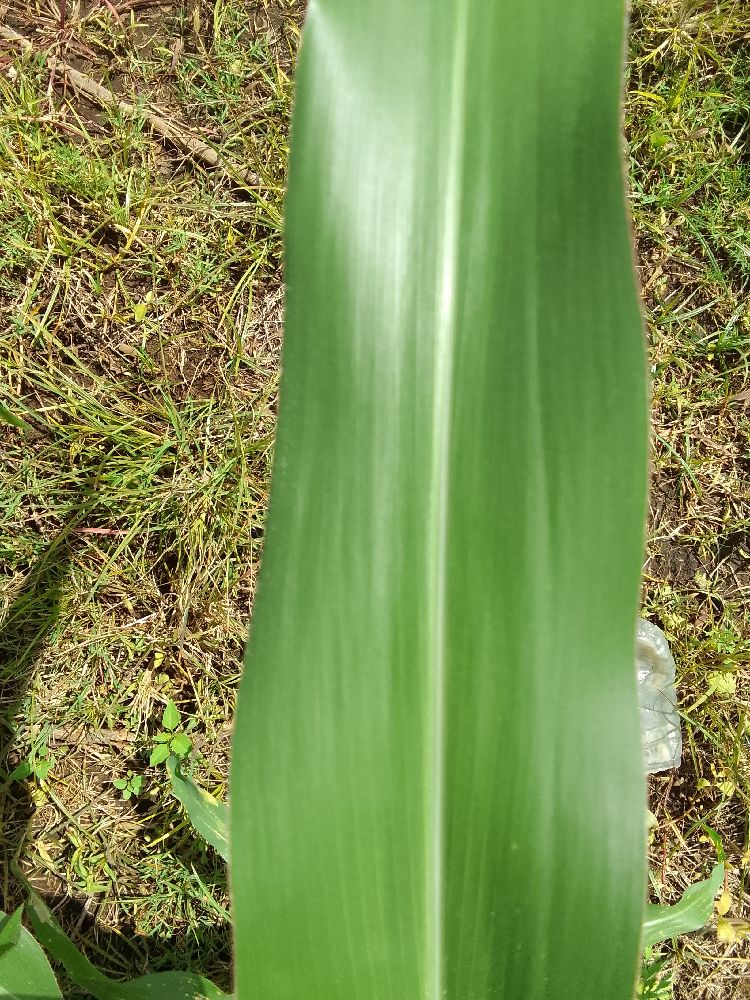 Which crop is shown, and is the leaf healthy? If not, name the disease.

maize, healthy
